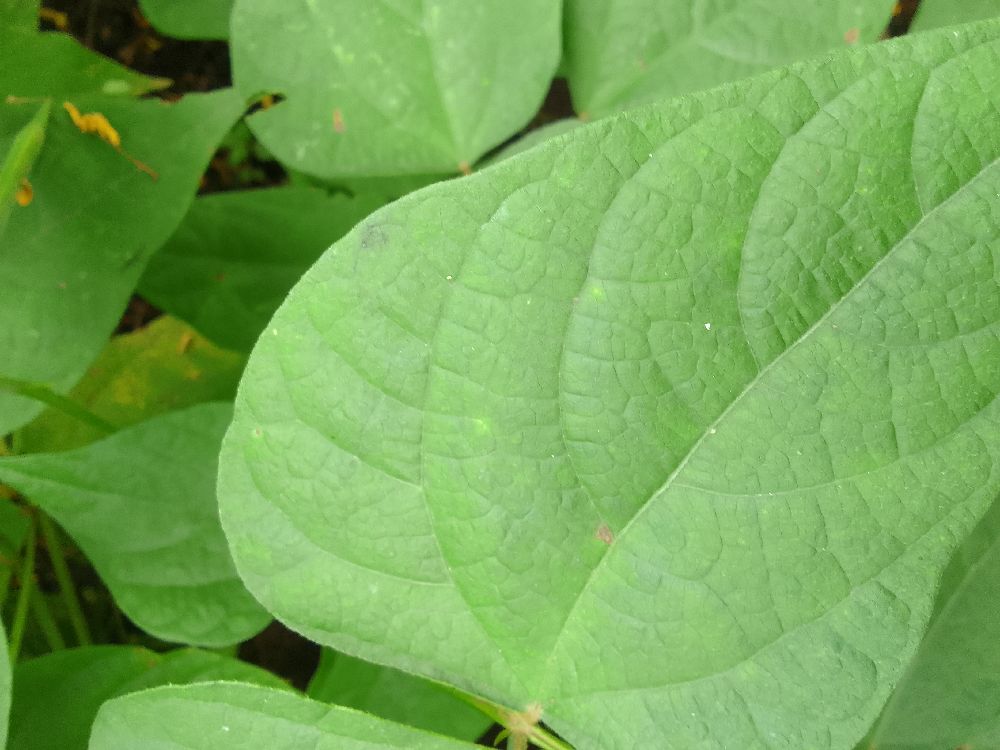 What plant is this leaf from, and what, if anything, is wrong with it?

common bean, healthy
